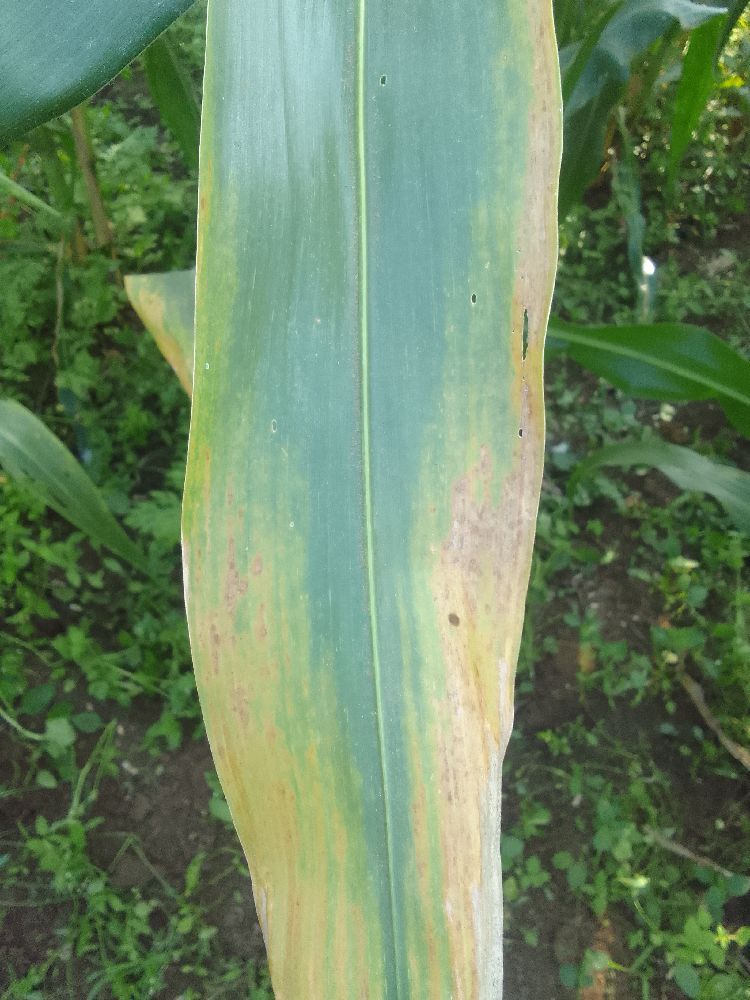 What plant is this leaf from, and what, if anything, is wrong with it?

maize, maize lethal necrosis
